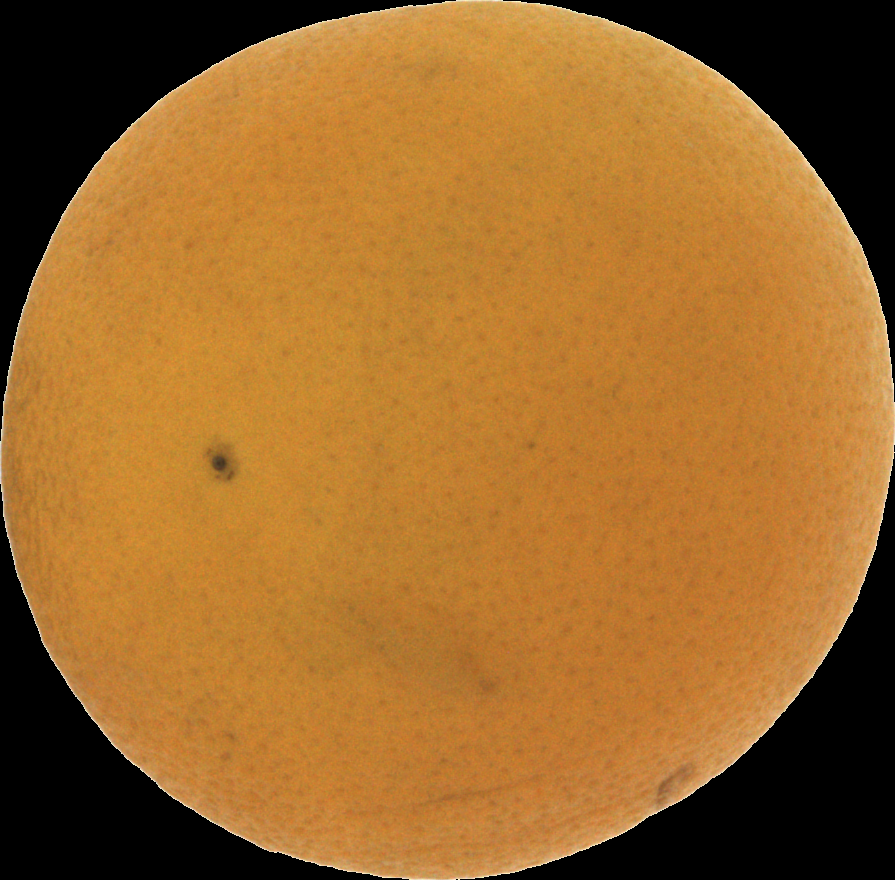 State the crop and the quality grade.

orange, bad
